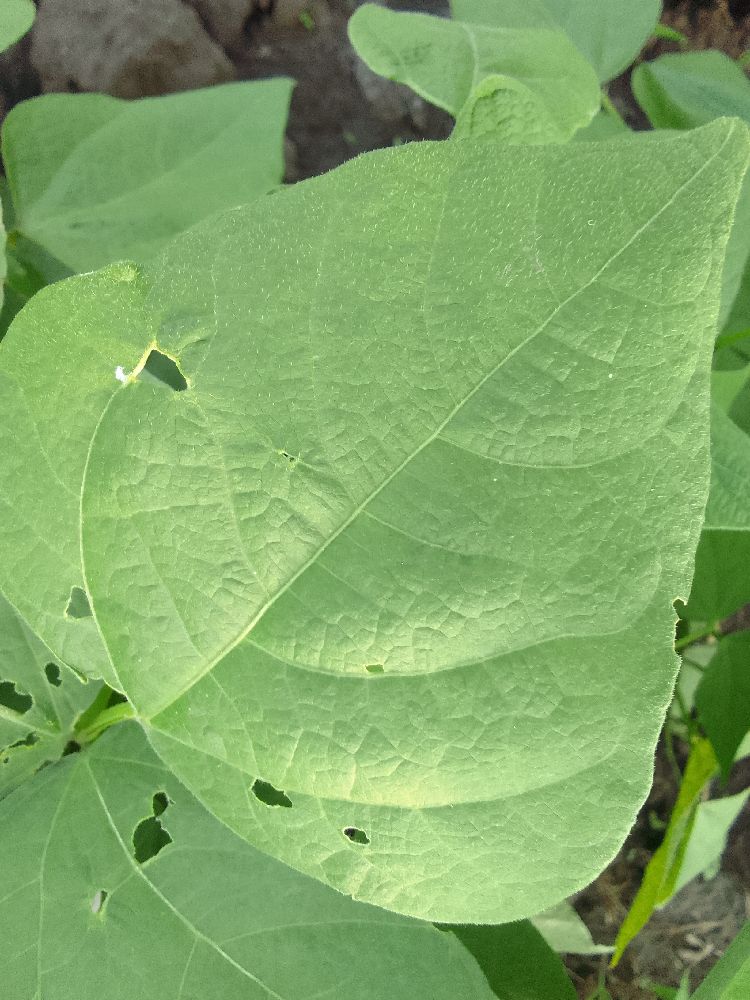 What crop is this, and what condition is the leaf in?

common bean, healthy
